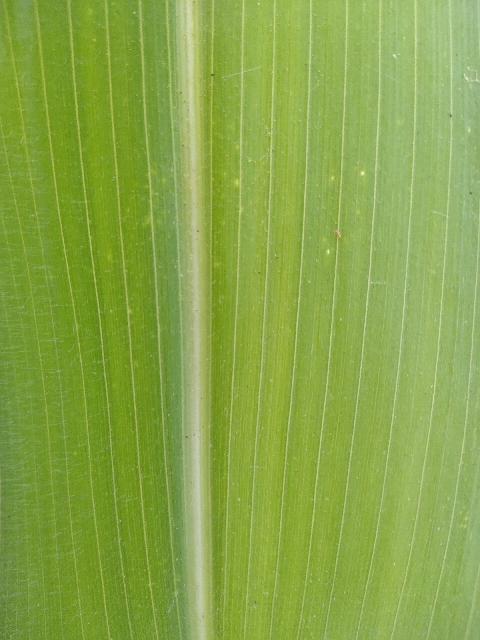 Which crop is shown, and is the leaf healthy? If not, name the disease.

maize, healthy
